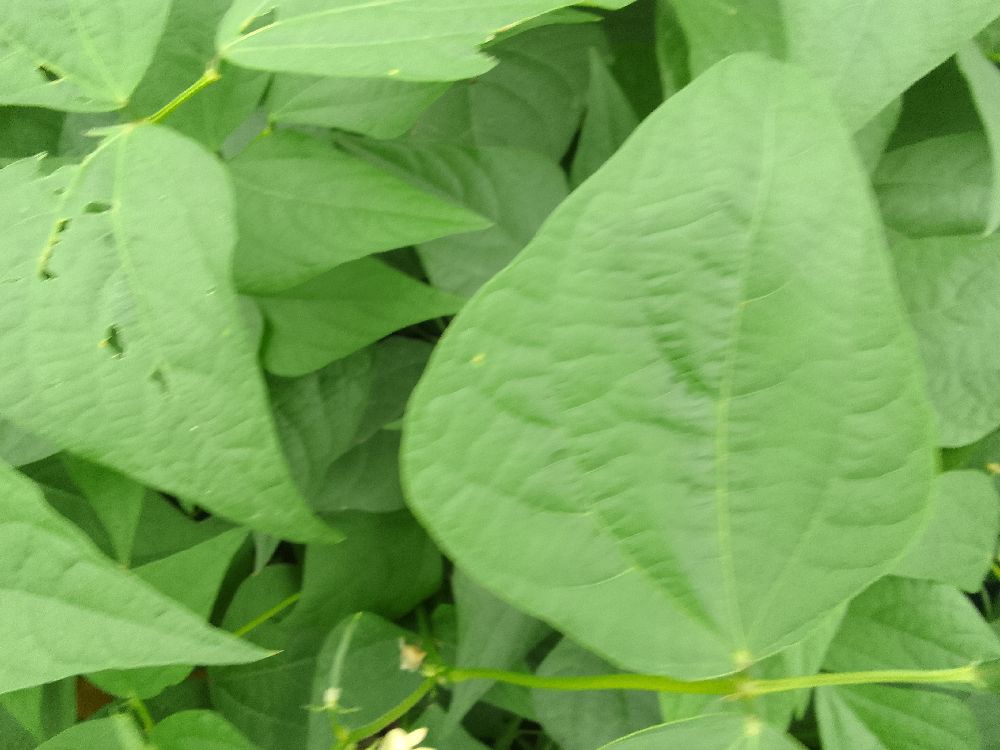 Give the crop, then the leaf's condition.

common bean, healthy
